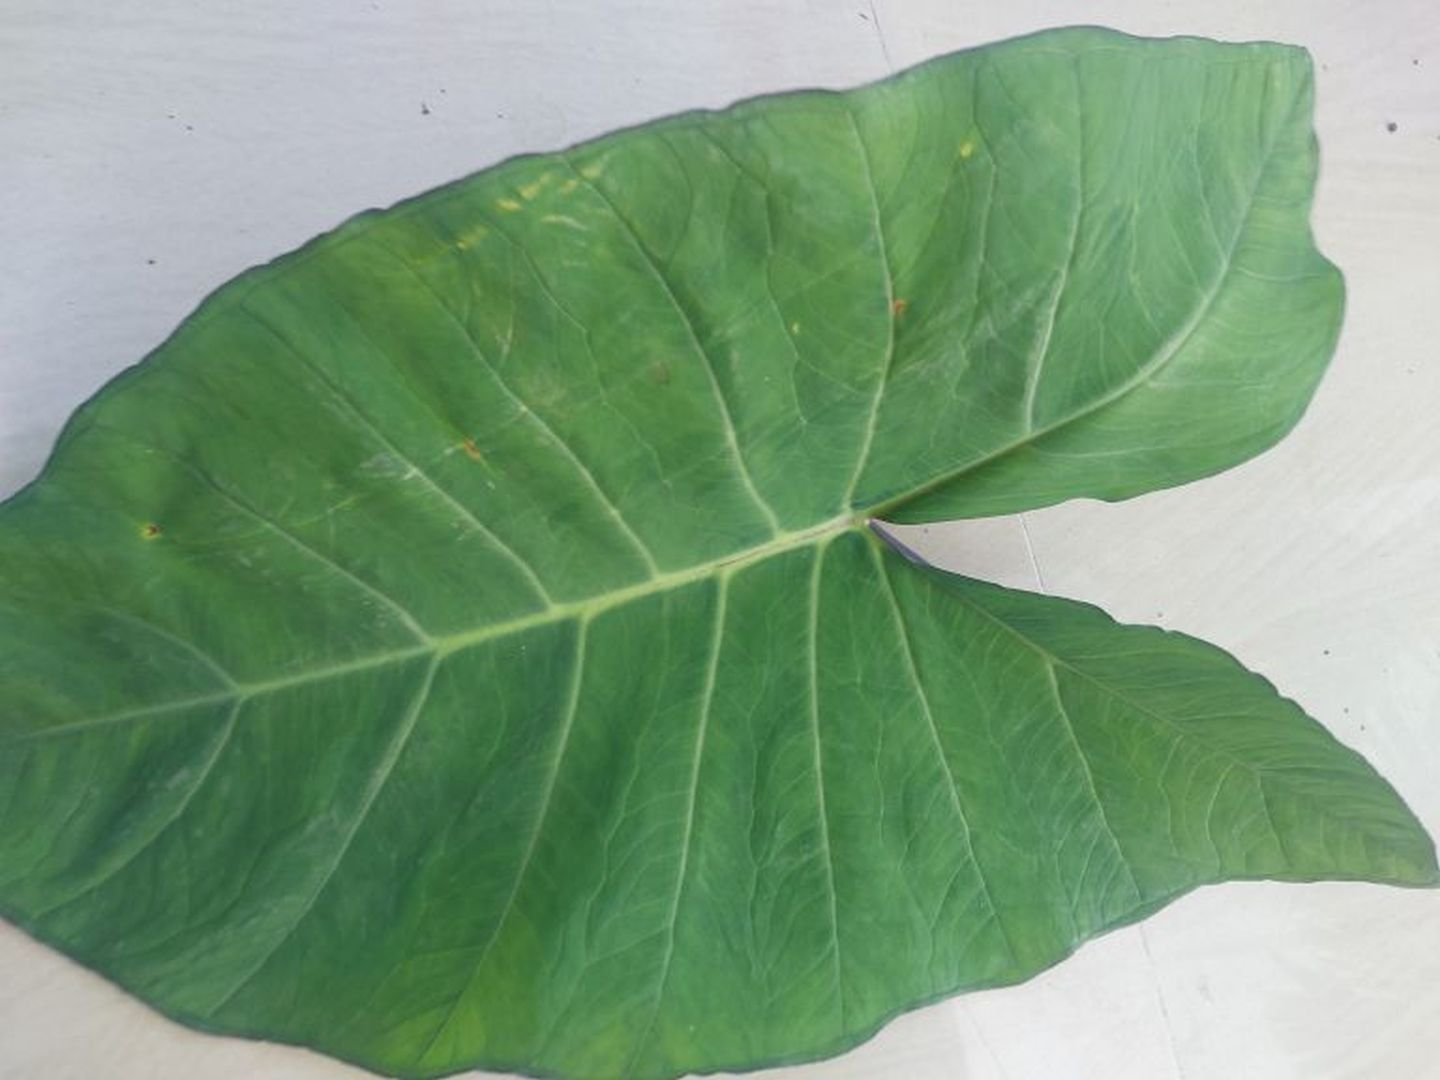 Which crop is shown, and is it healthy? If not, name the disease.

taro, healthy
